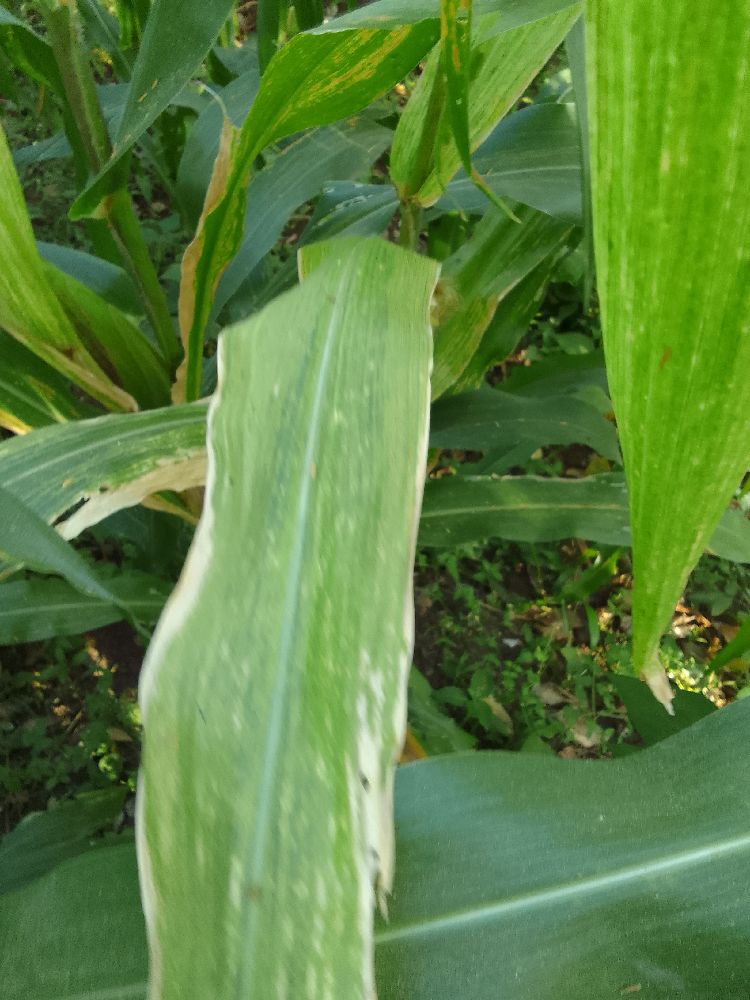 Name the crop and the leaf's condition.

maize, maize lethal necrosis
